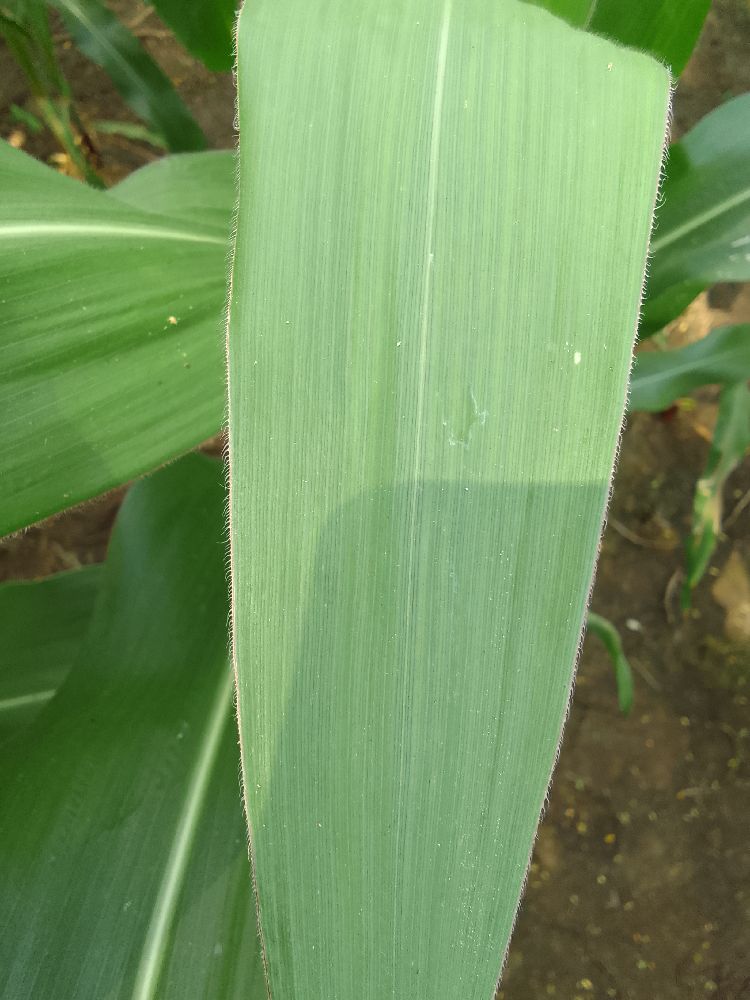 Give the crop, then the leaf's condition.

maize, healthy
